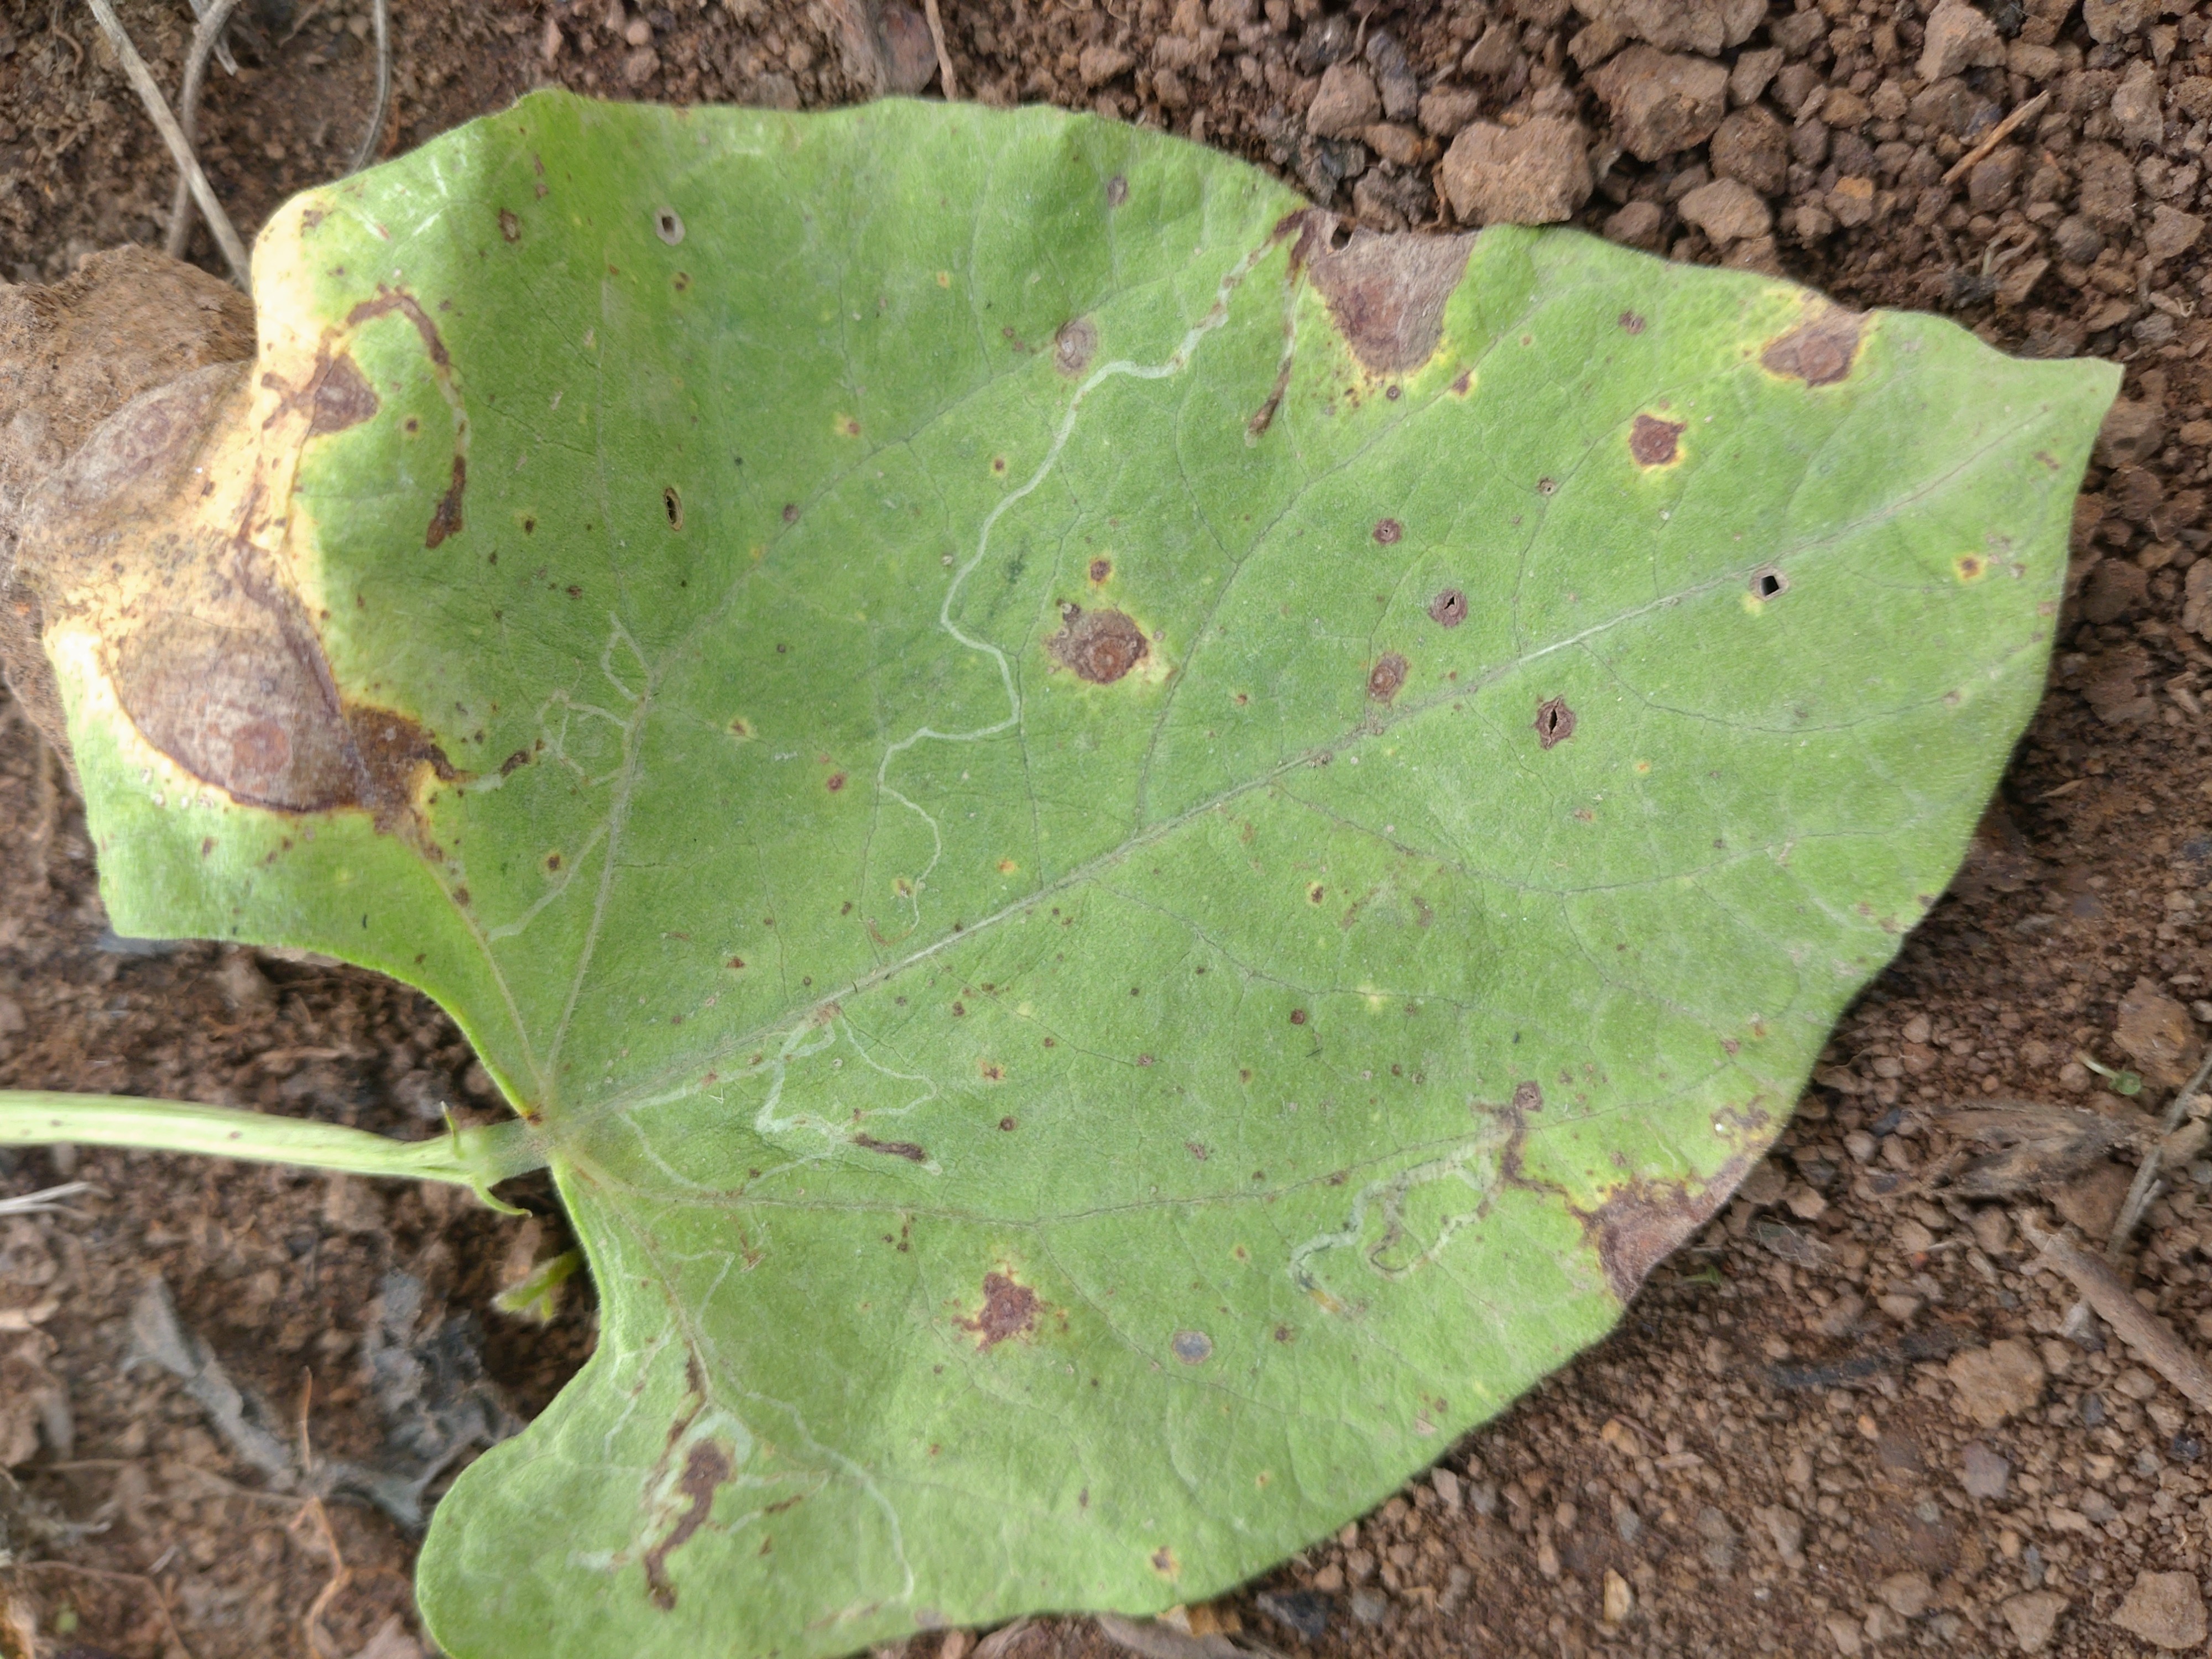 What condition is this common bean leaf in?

rust
